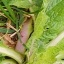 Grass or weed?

structured weed
